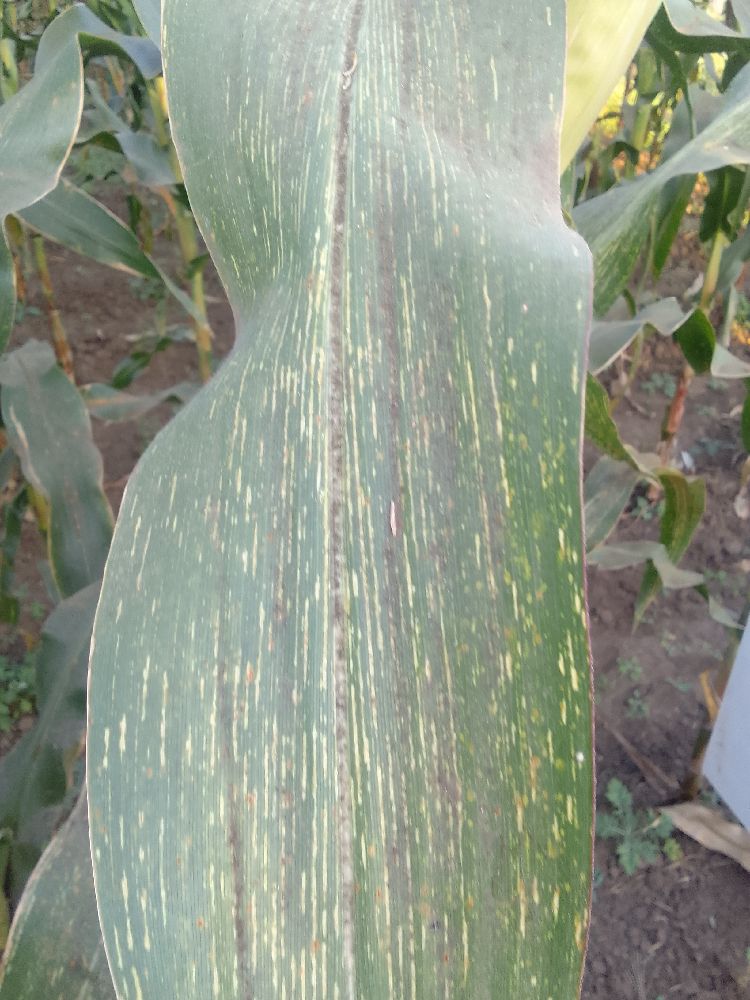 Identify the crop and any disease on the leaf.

maize, maize streak virus
